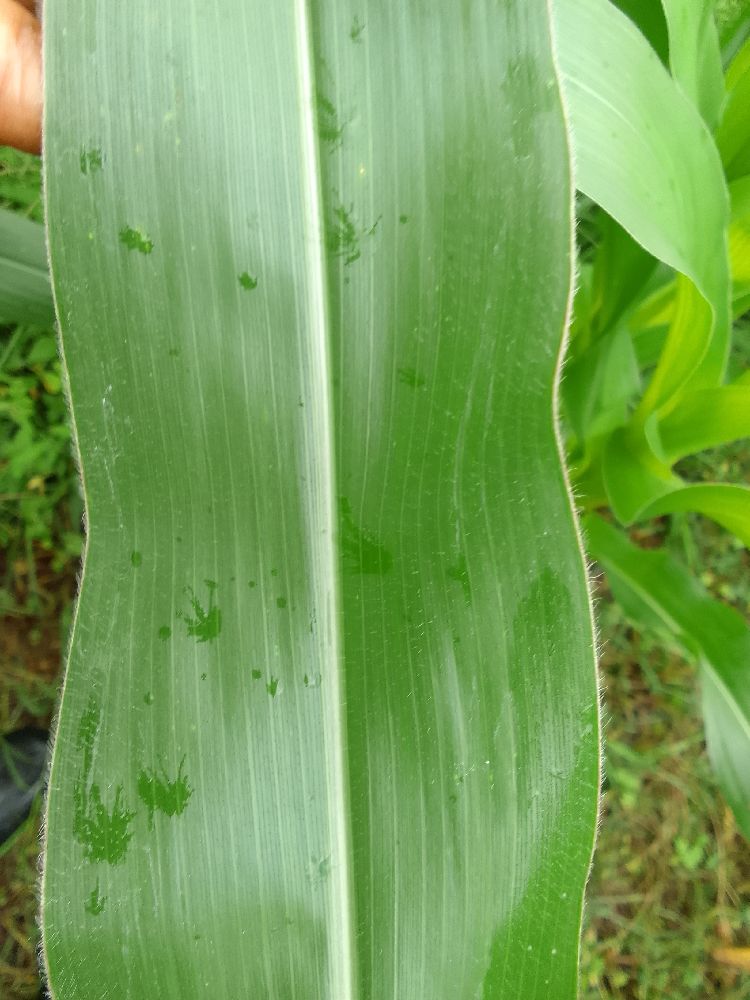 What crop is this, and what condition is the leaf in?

maize, healthy
